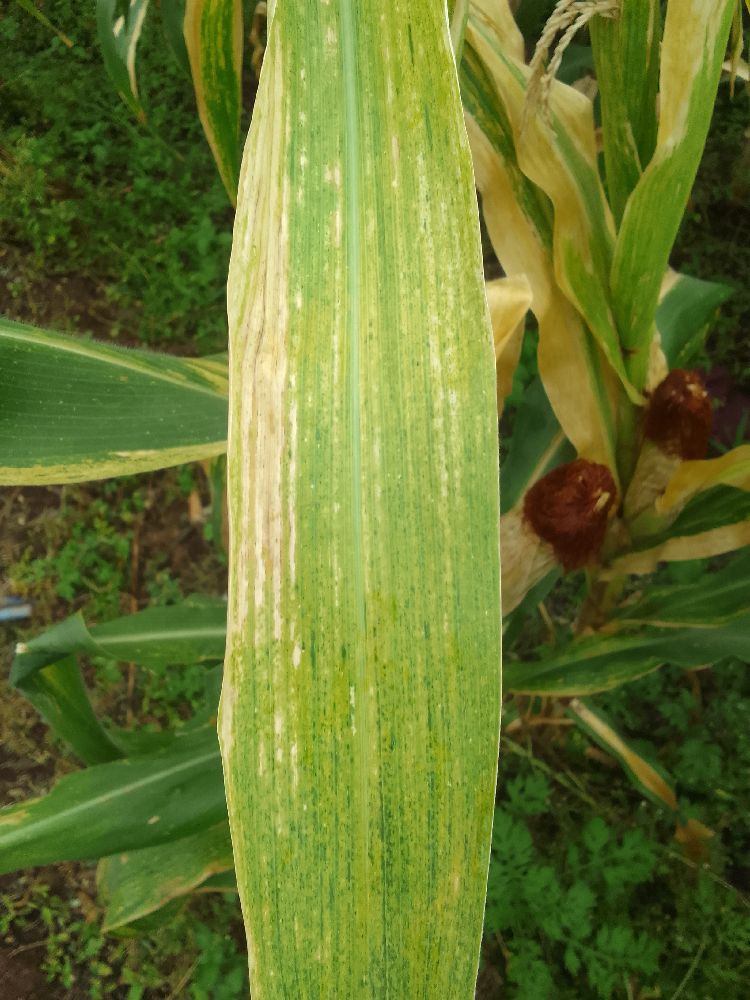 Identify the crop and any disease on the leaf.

maize, maize lethal necrosis
